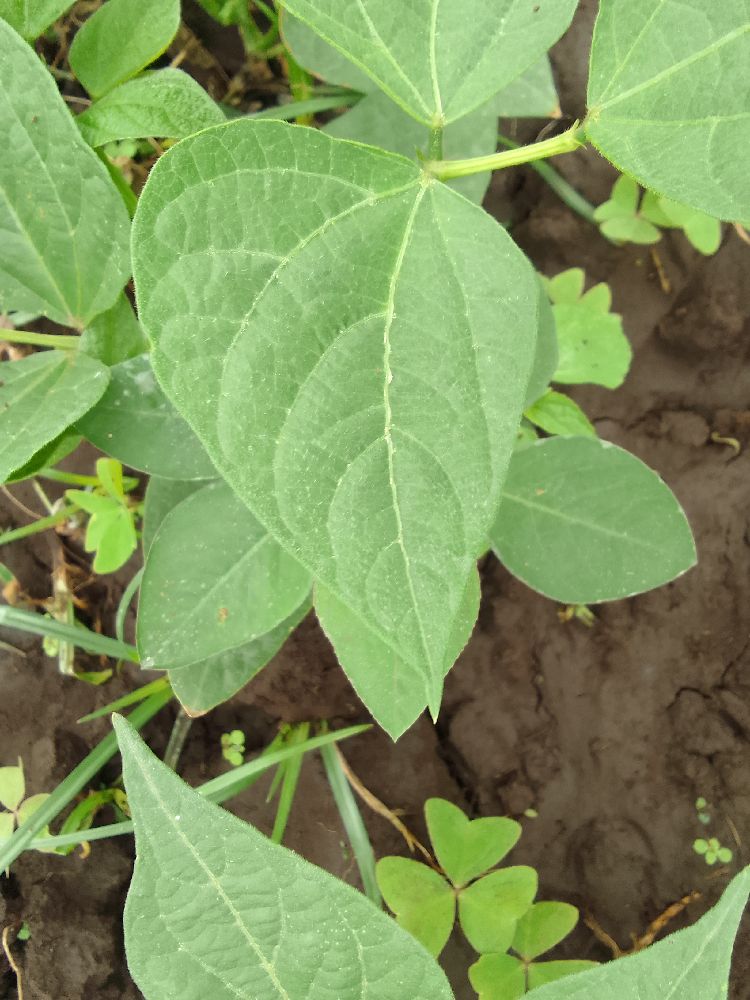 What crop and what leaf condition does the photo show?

common bean, healthy
